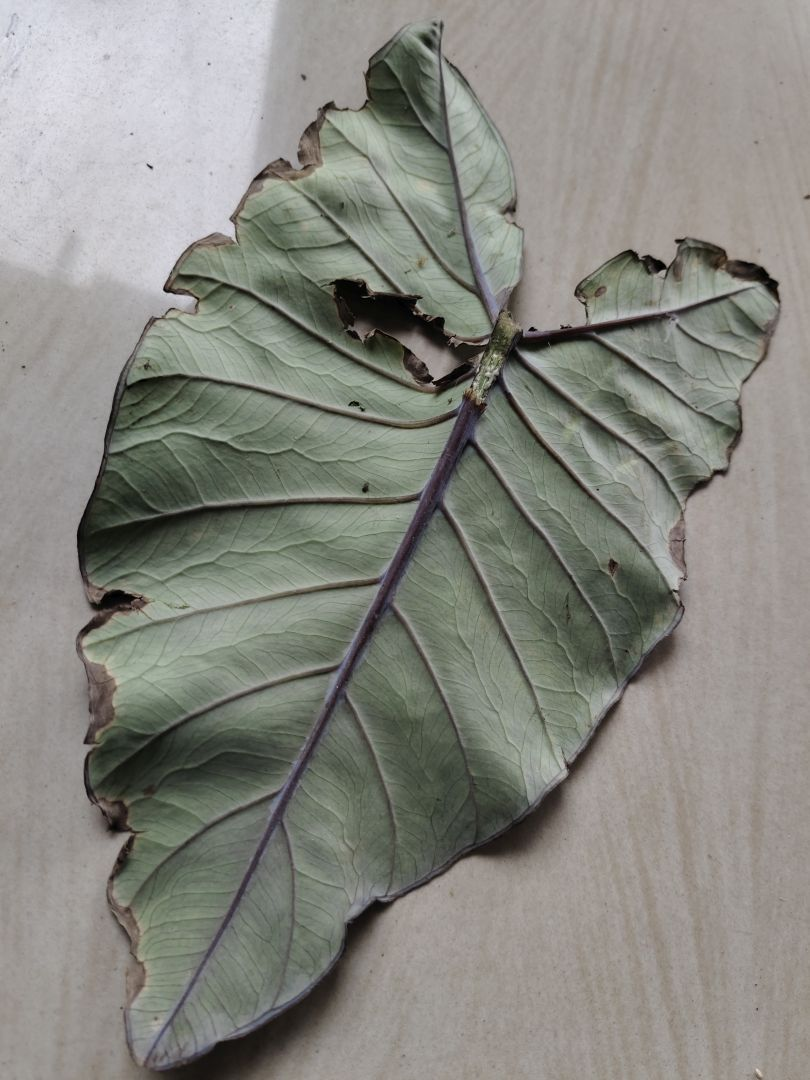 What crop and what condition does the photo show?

taro, leaf blight
